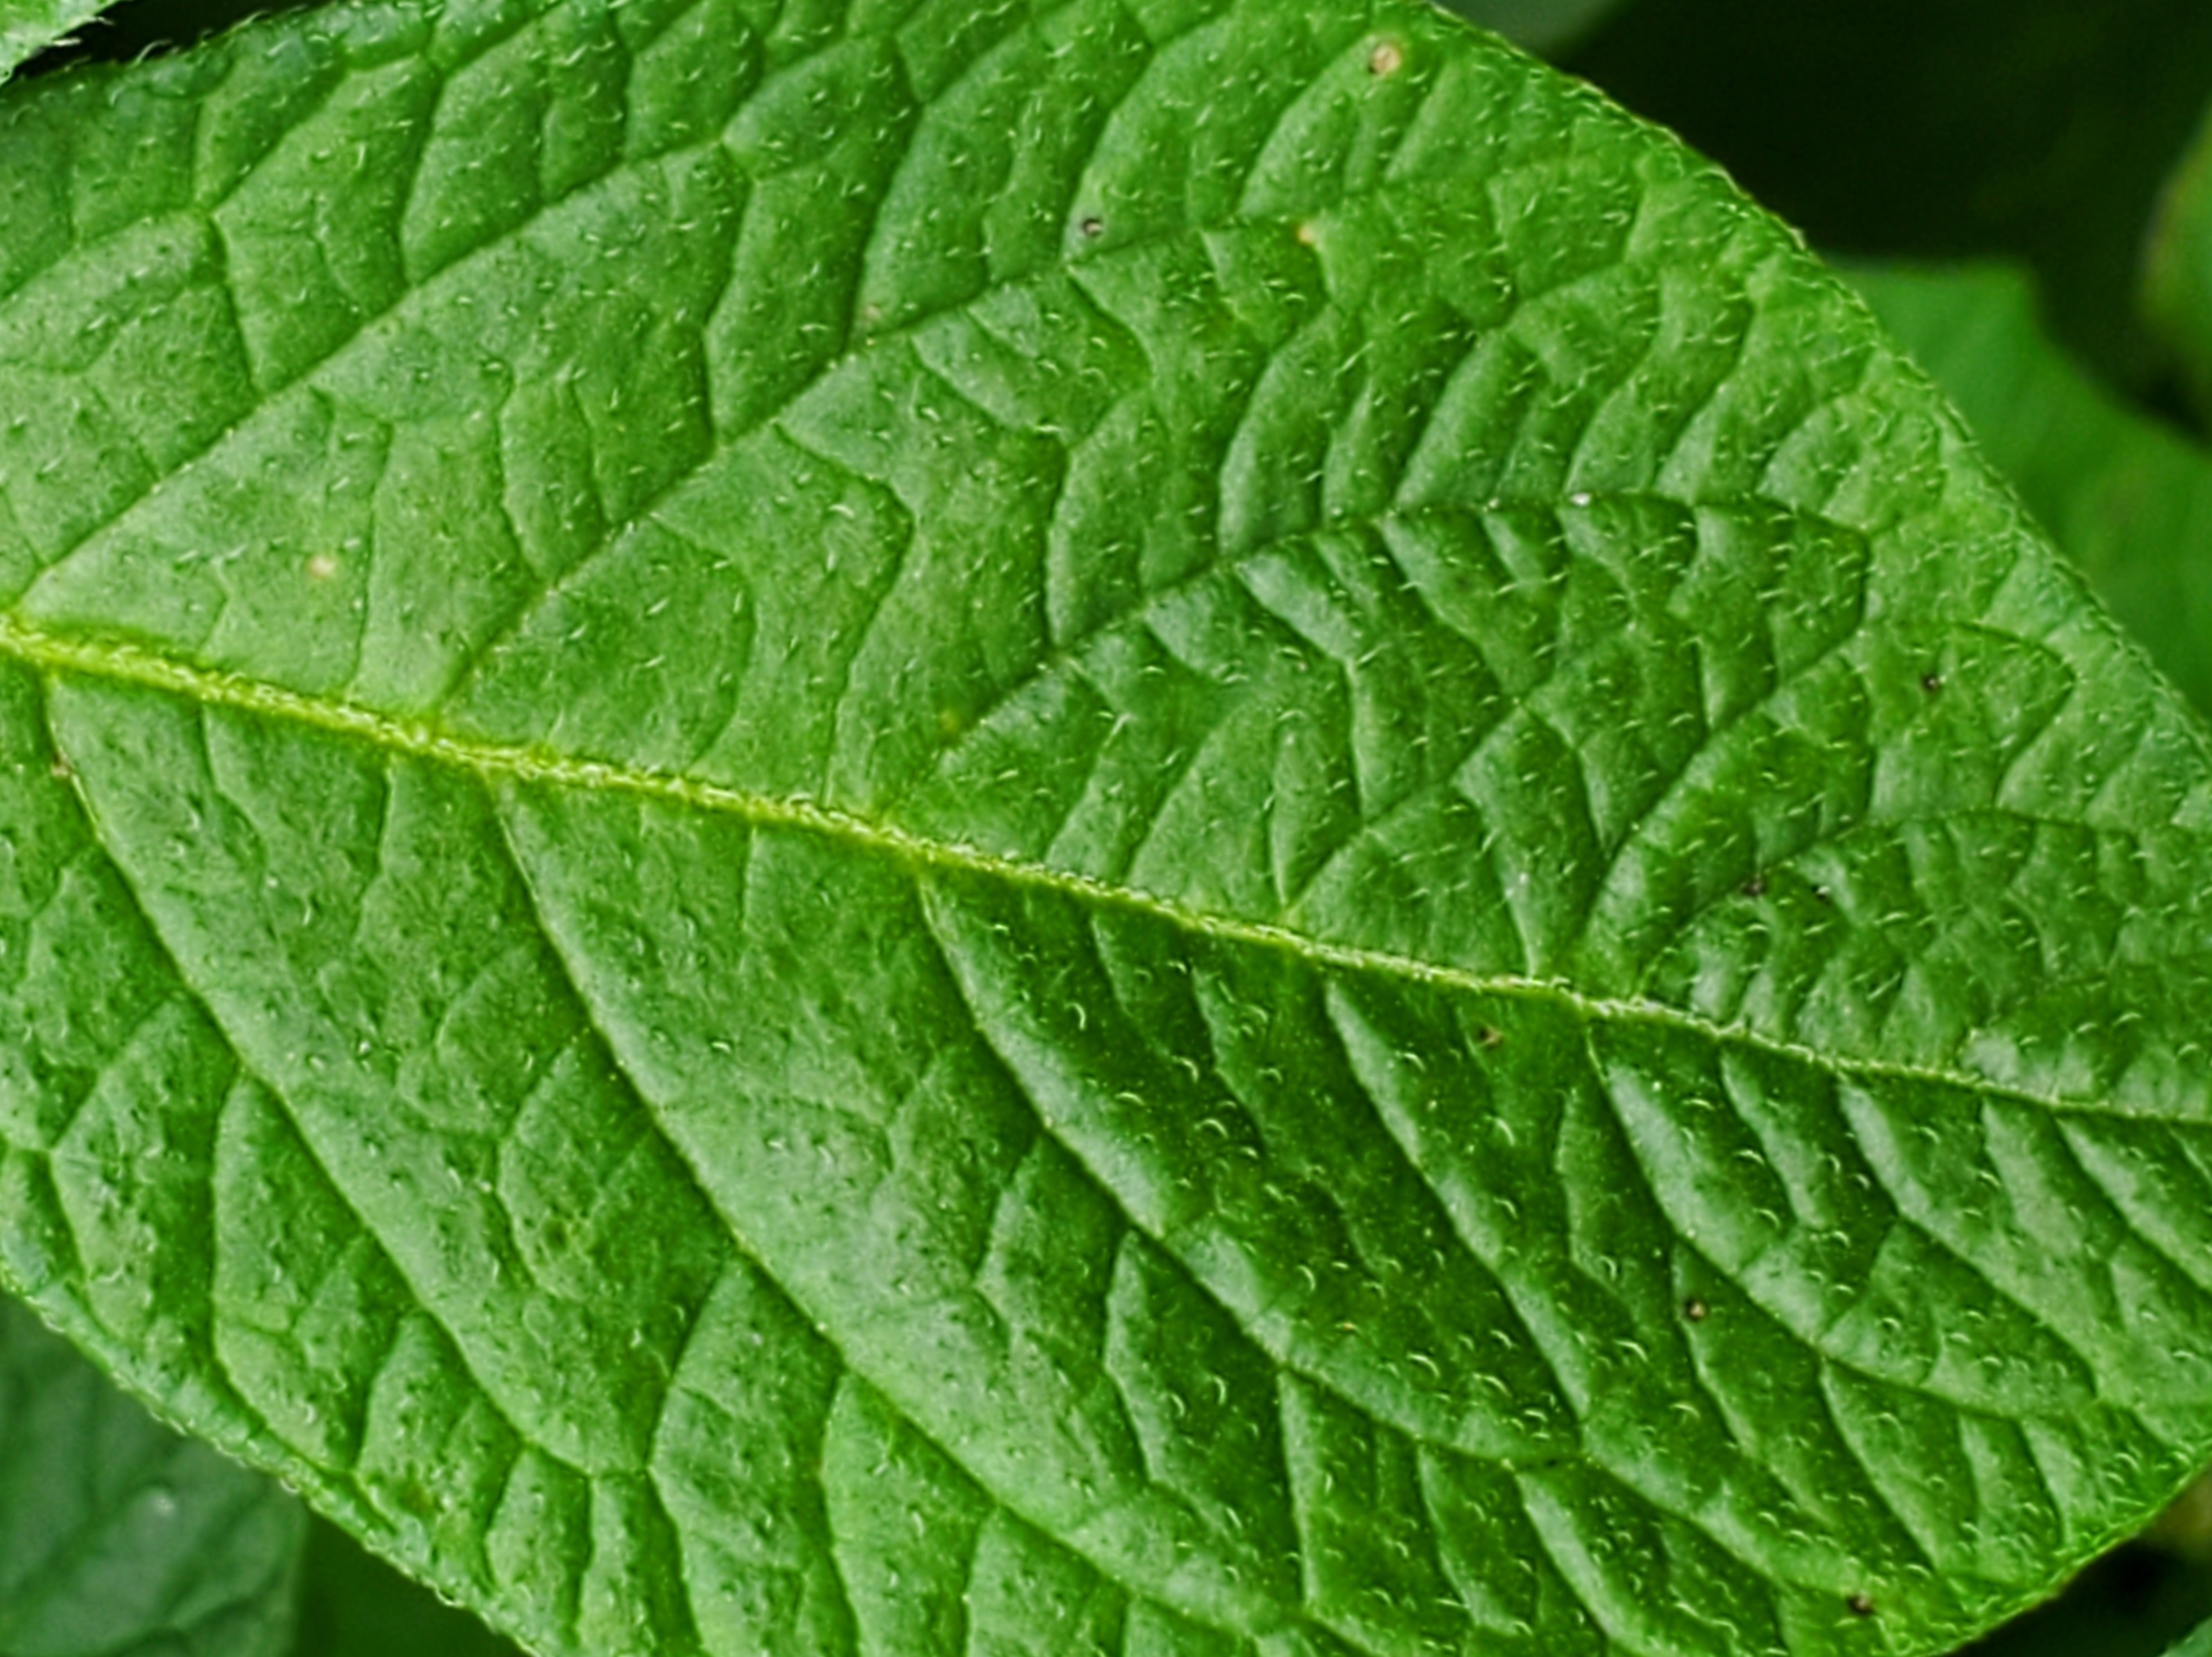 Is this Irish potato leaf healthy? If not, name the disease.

healthy
